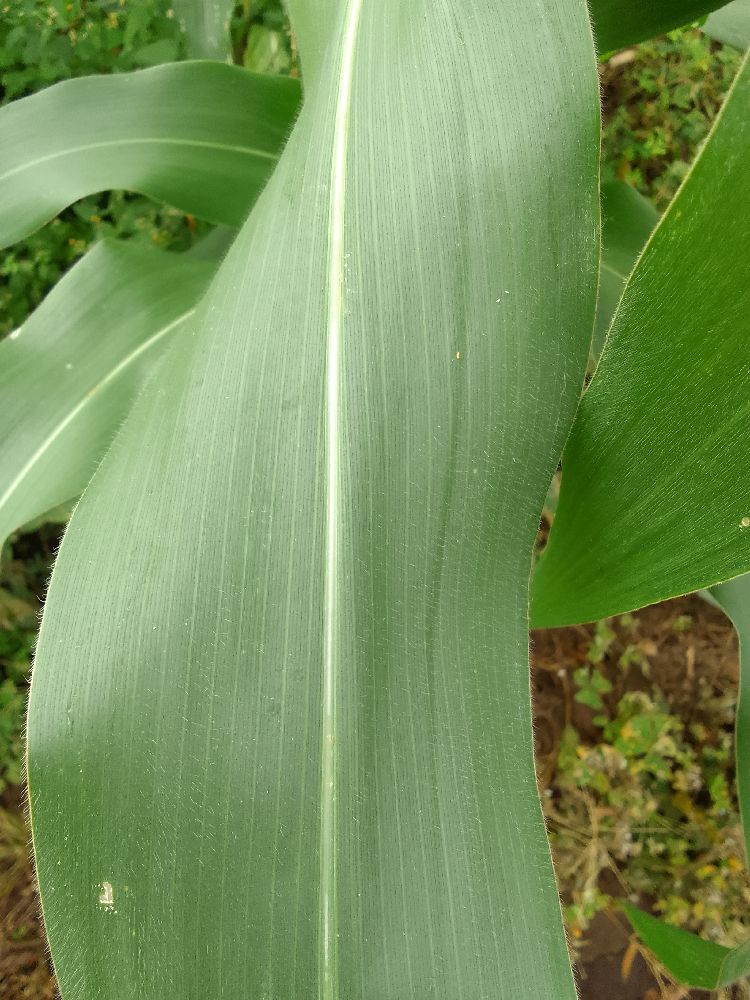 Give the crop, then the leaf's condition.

maize, healthy
